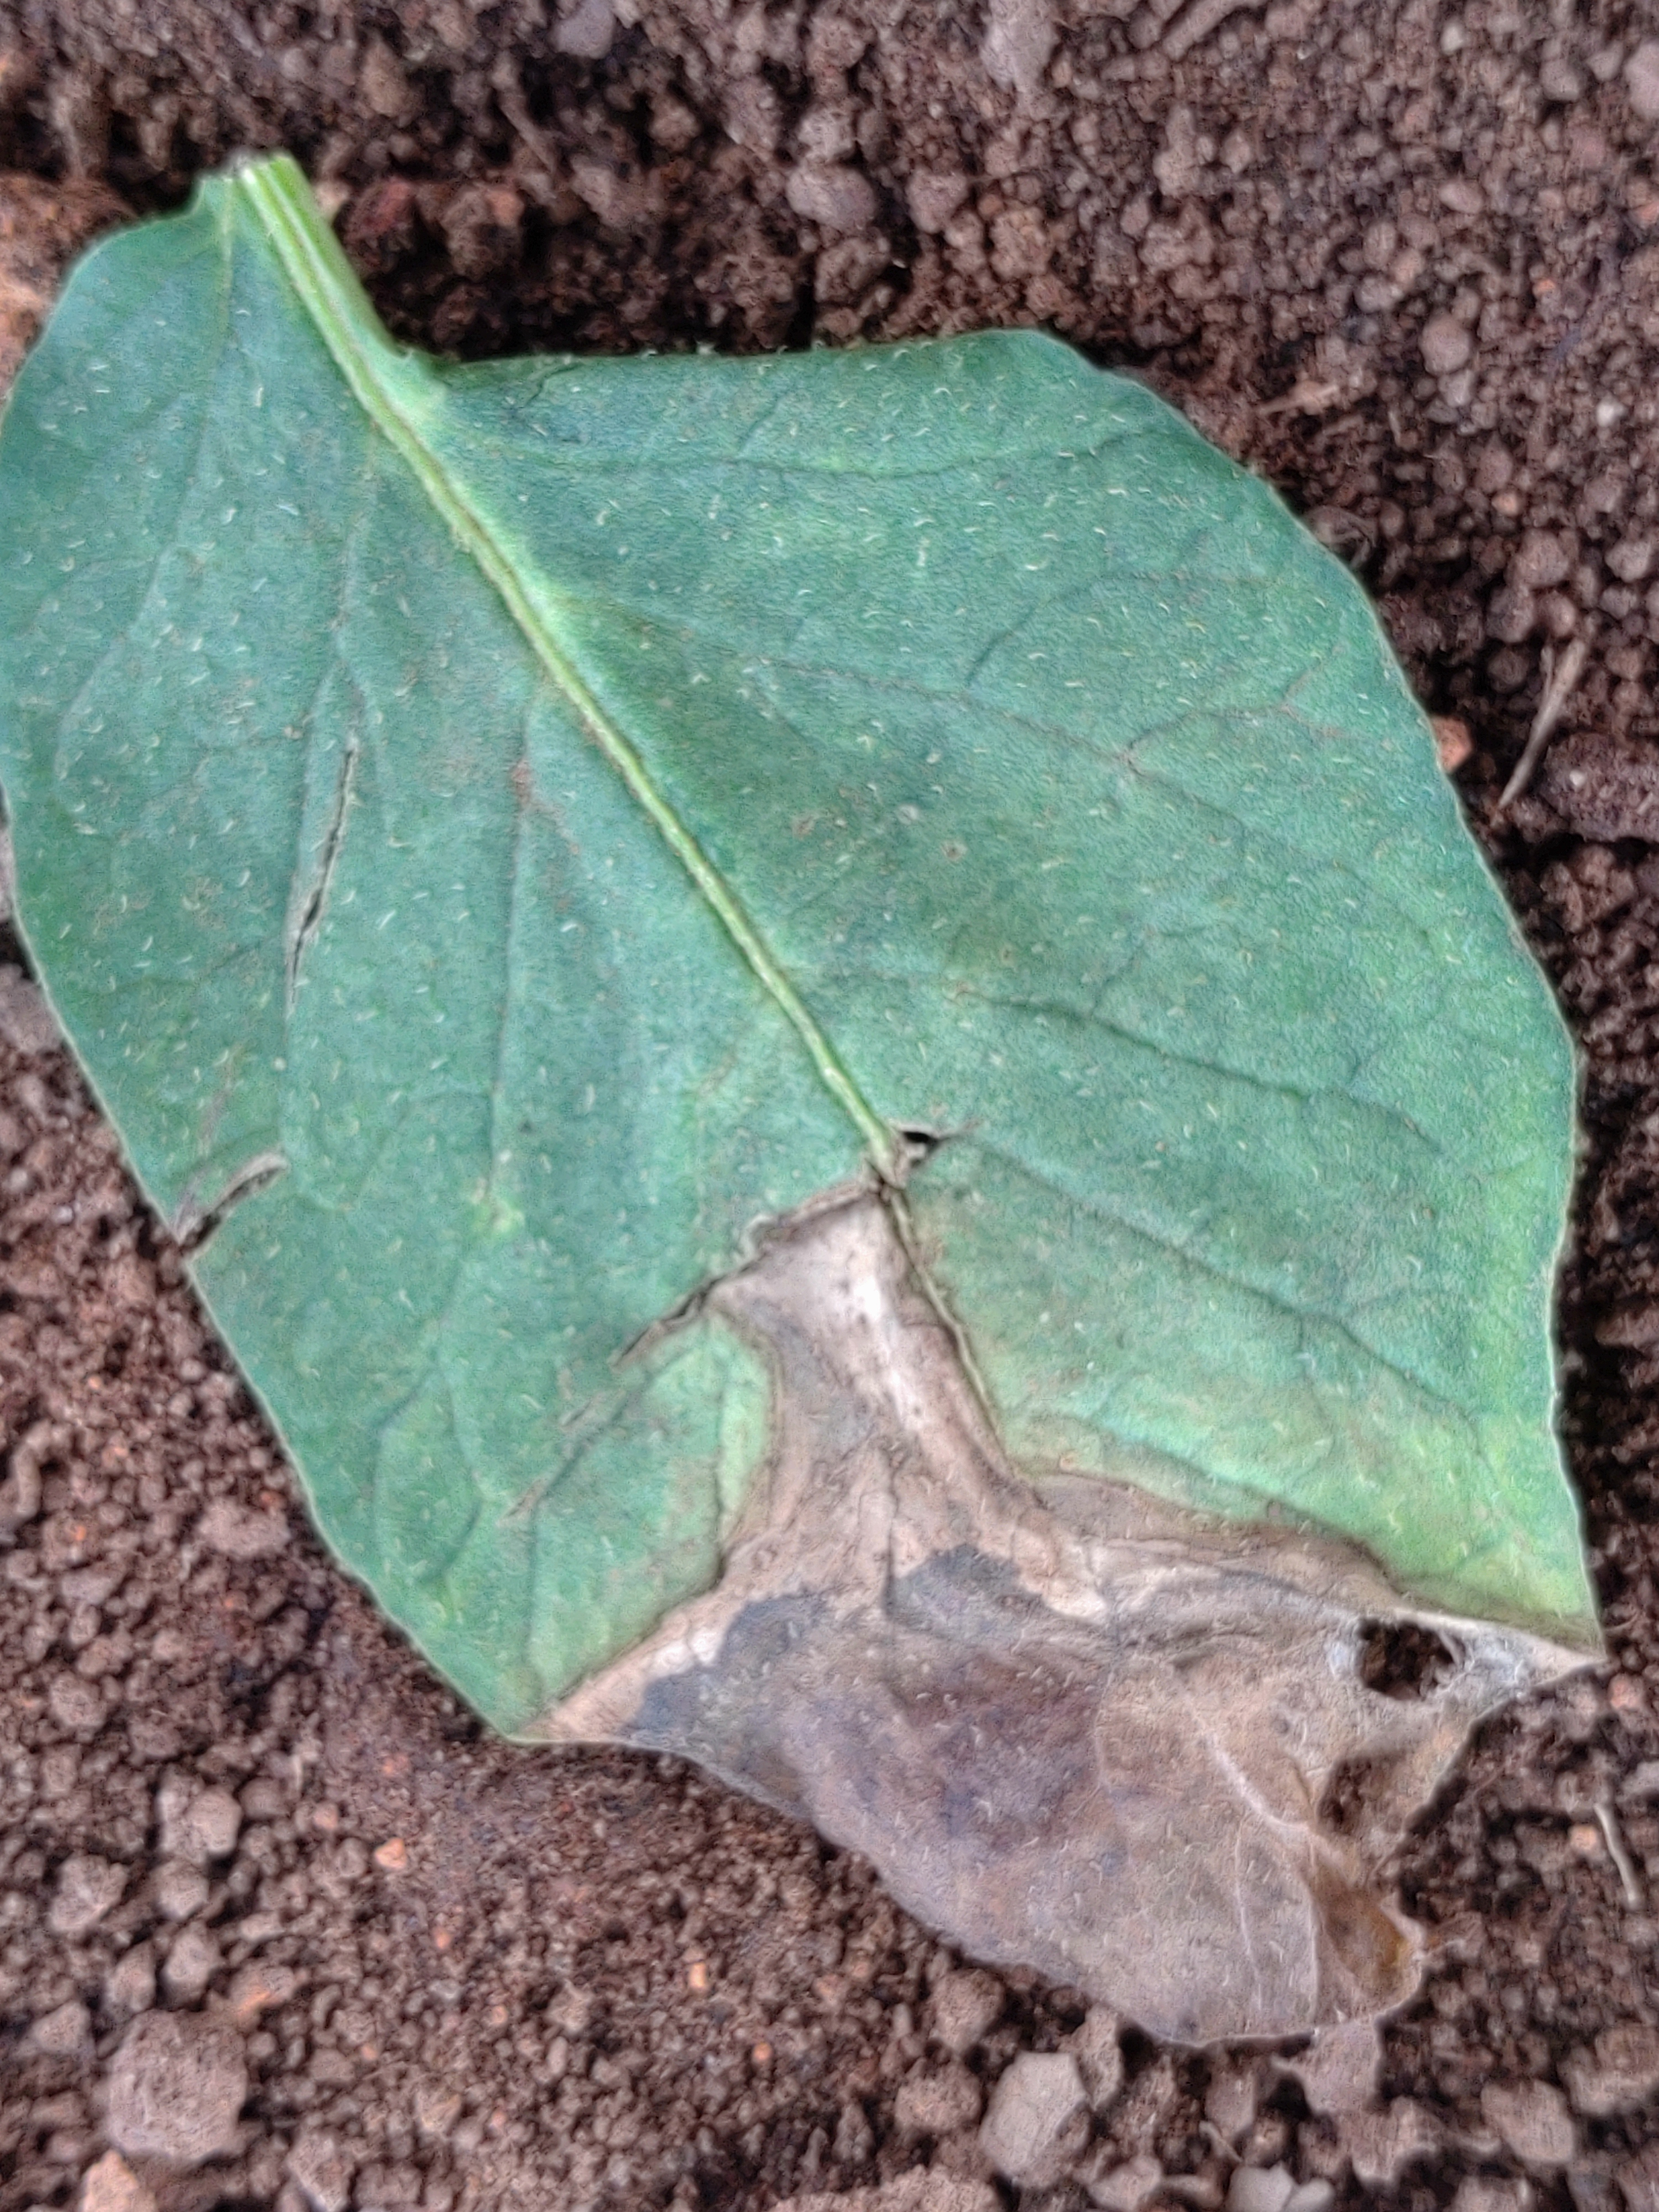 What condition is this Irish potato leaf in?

early blight
